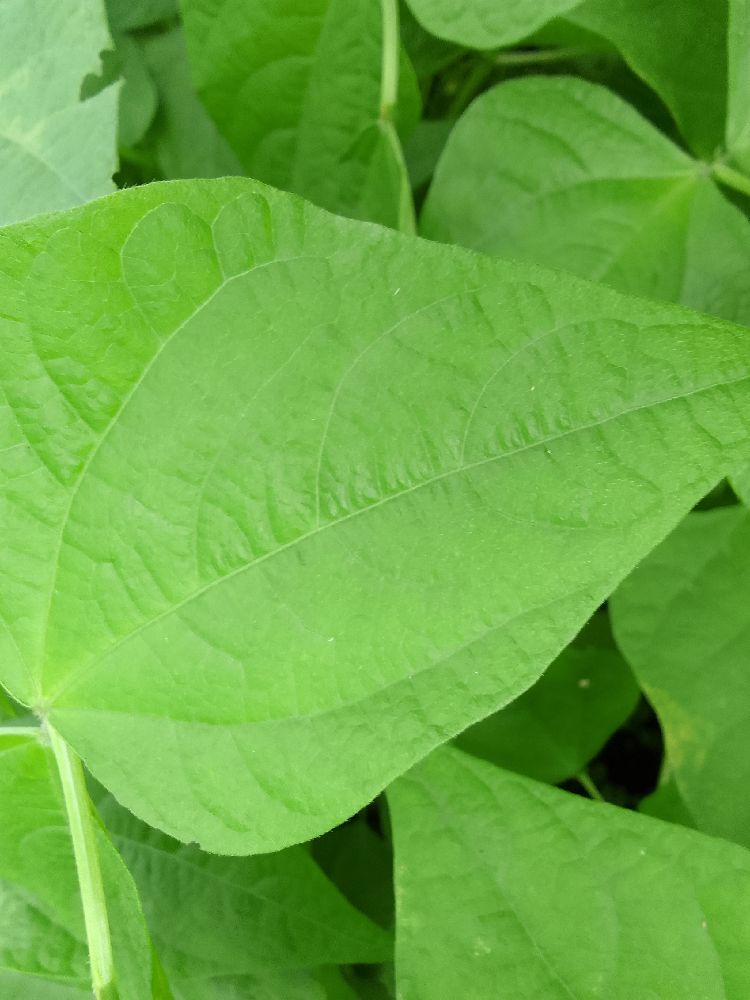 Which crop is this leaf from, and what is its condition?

common bean, healthy
